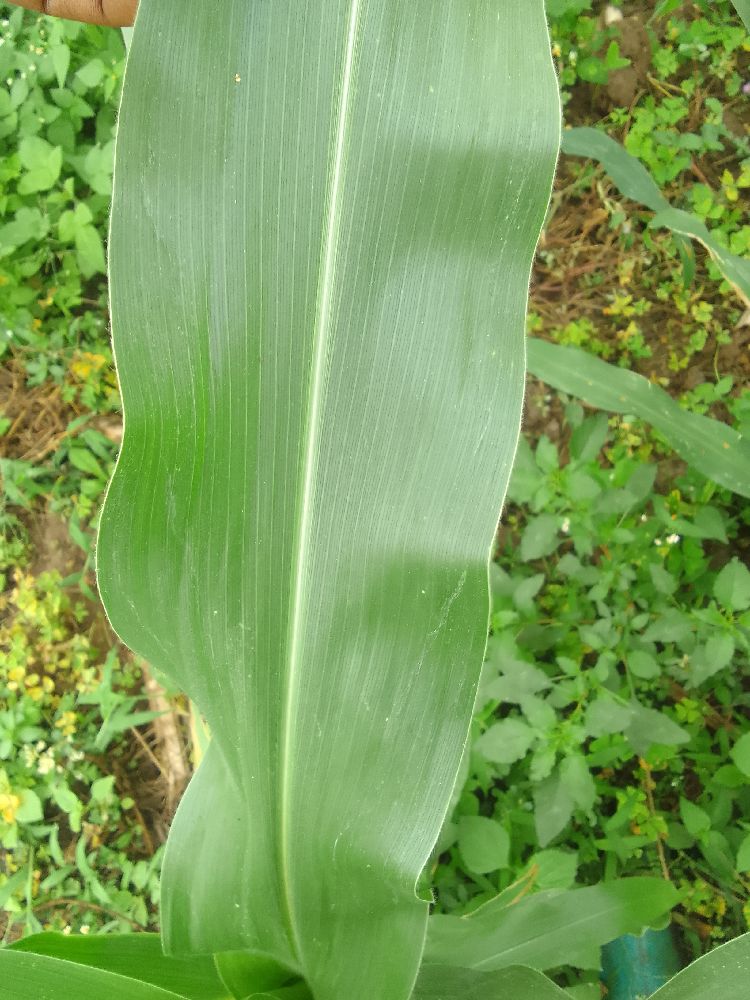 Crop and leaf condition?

maize, healthy
